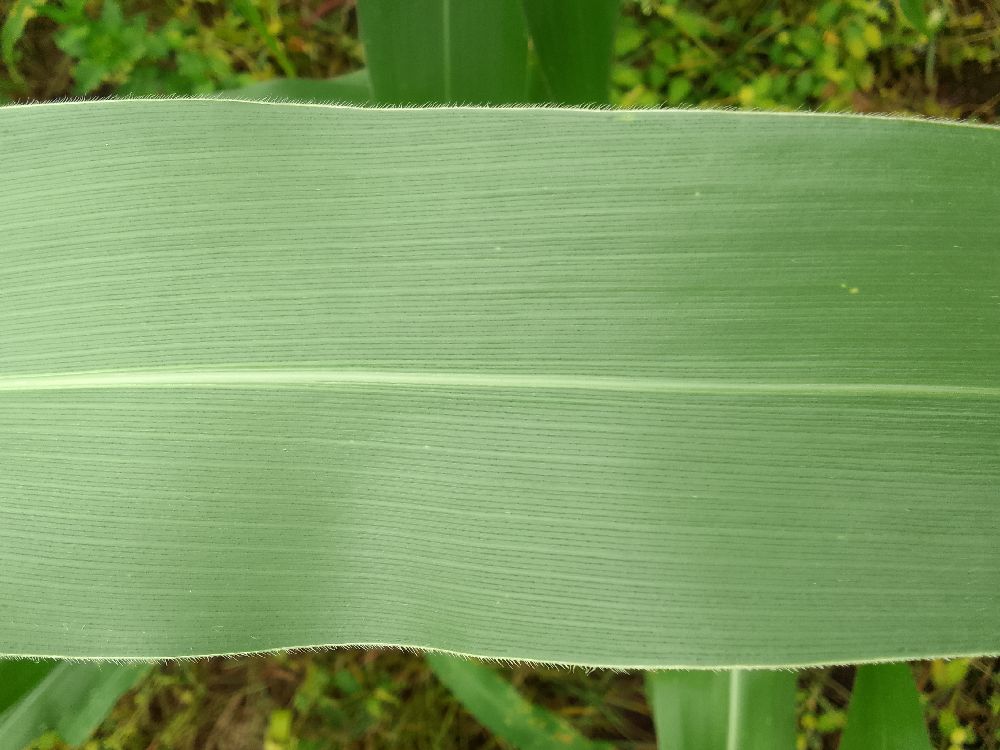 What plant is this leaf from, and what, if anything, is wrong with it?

maize, healthy
